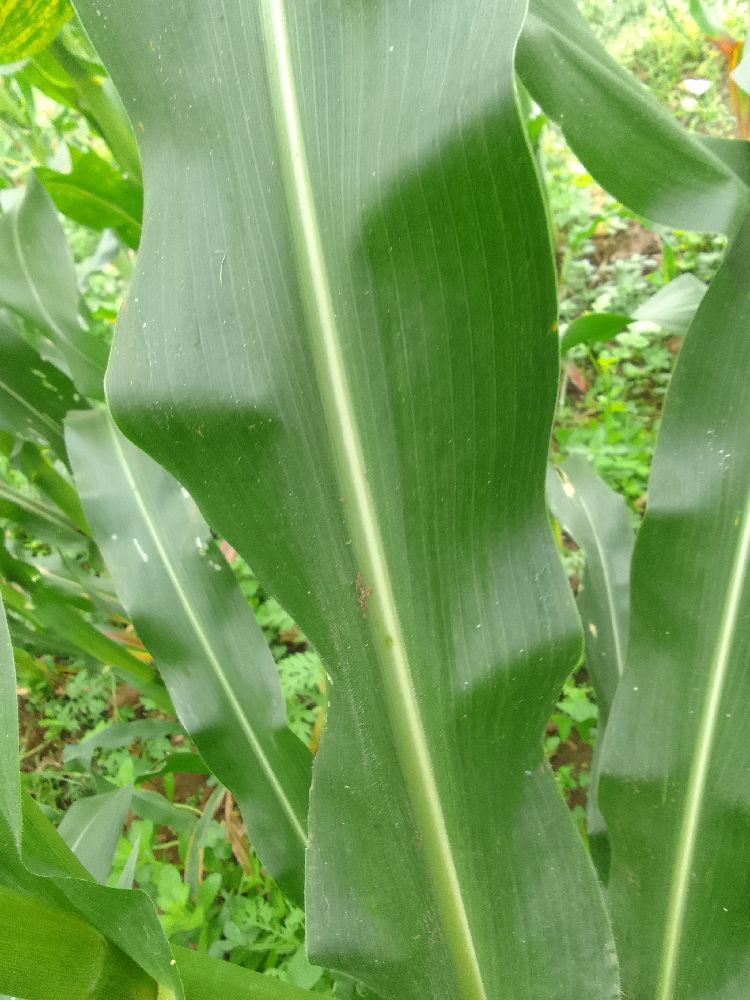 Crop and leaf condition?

maize, healthy
